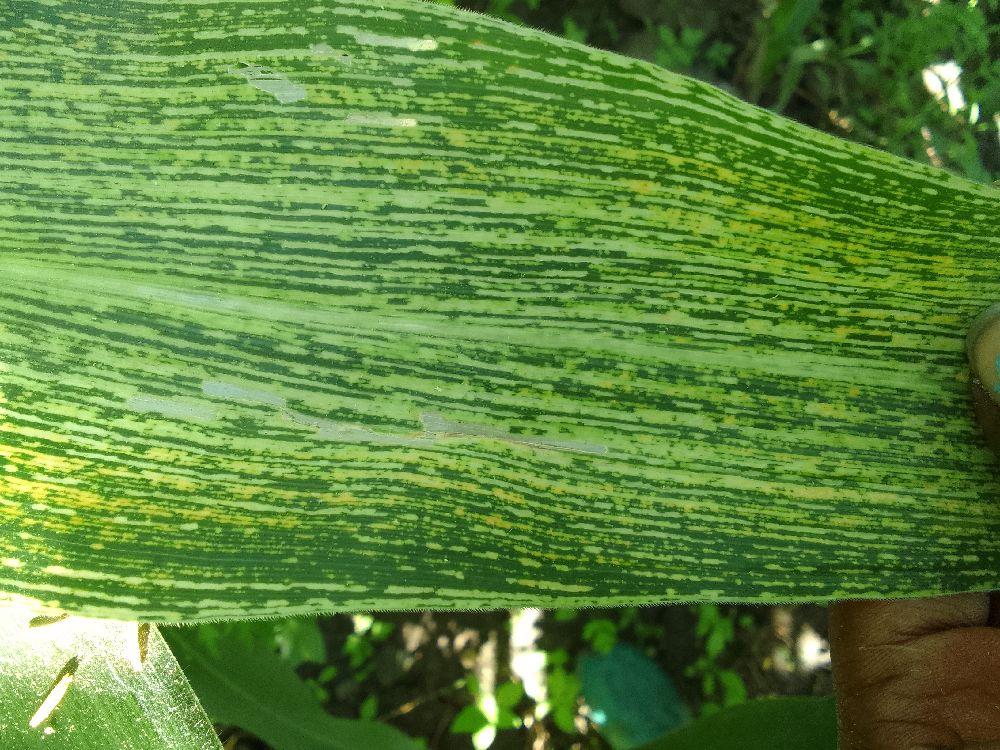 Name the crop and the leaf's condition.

maize, maize streak virus
